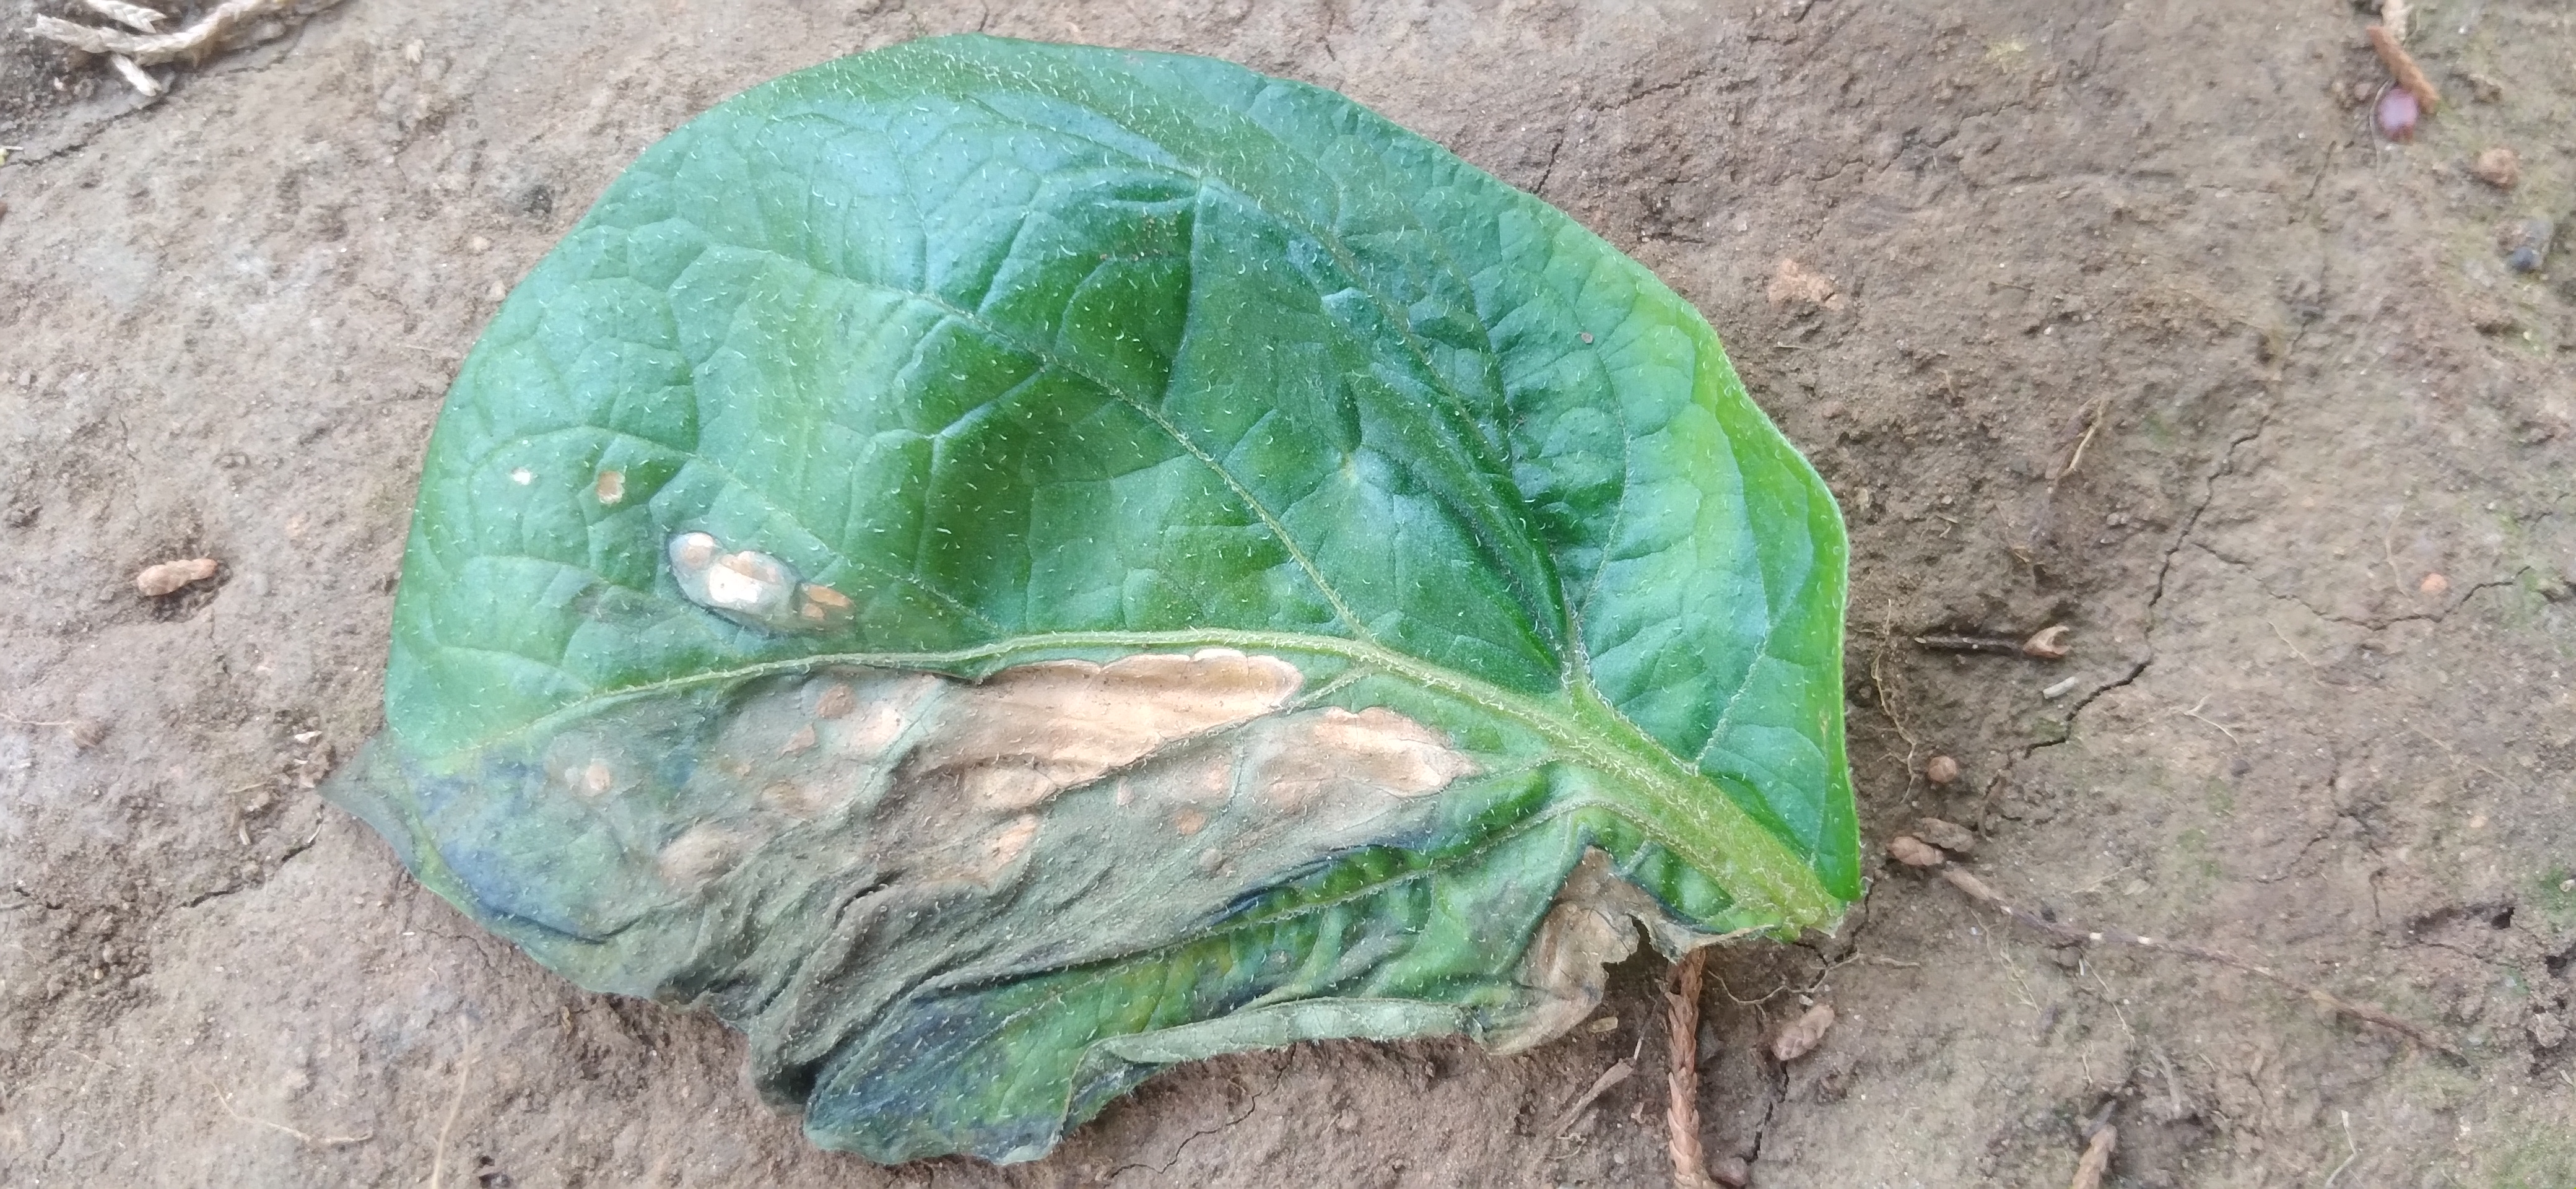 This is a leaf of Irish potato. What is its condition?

early blight
